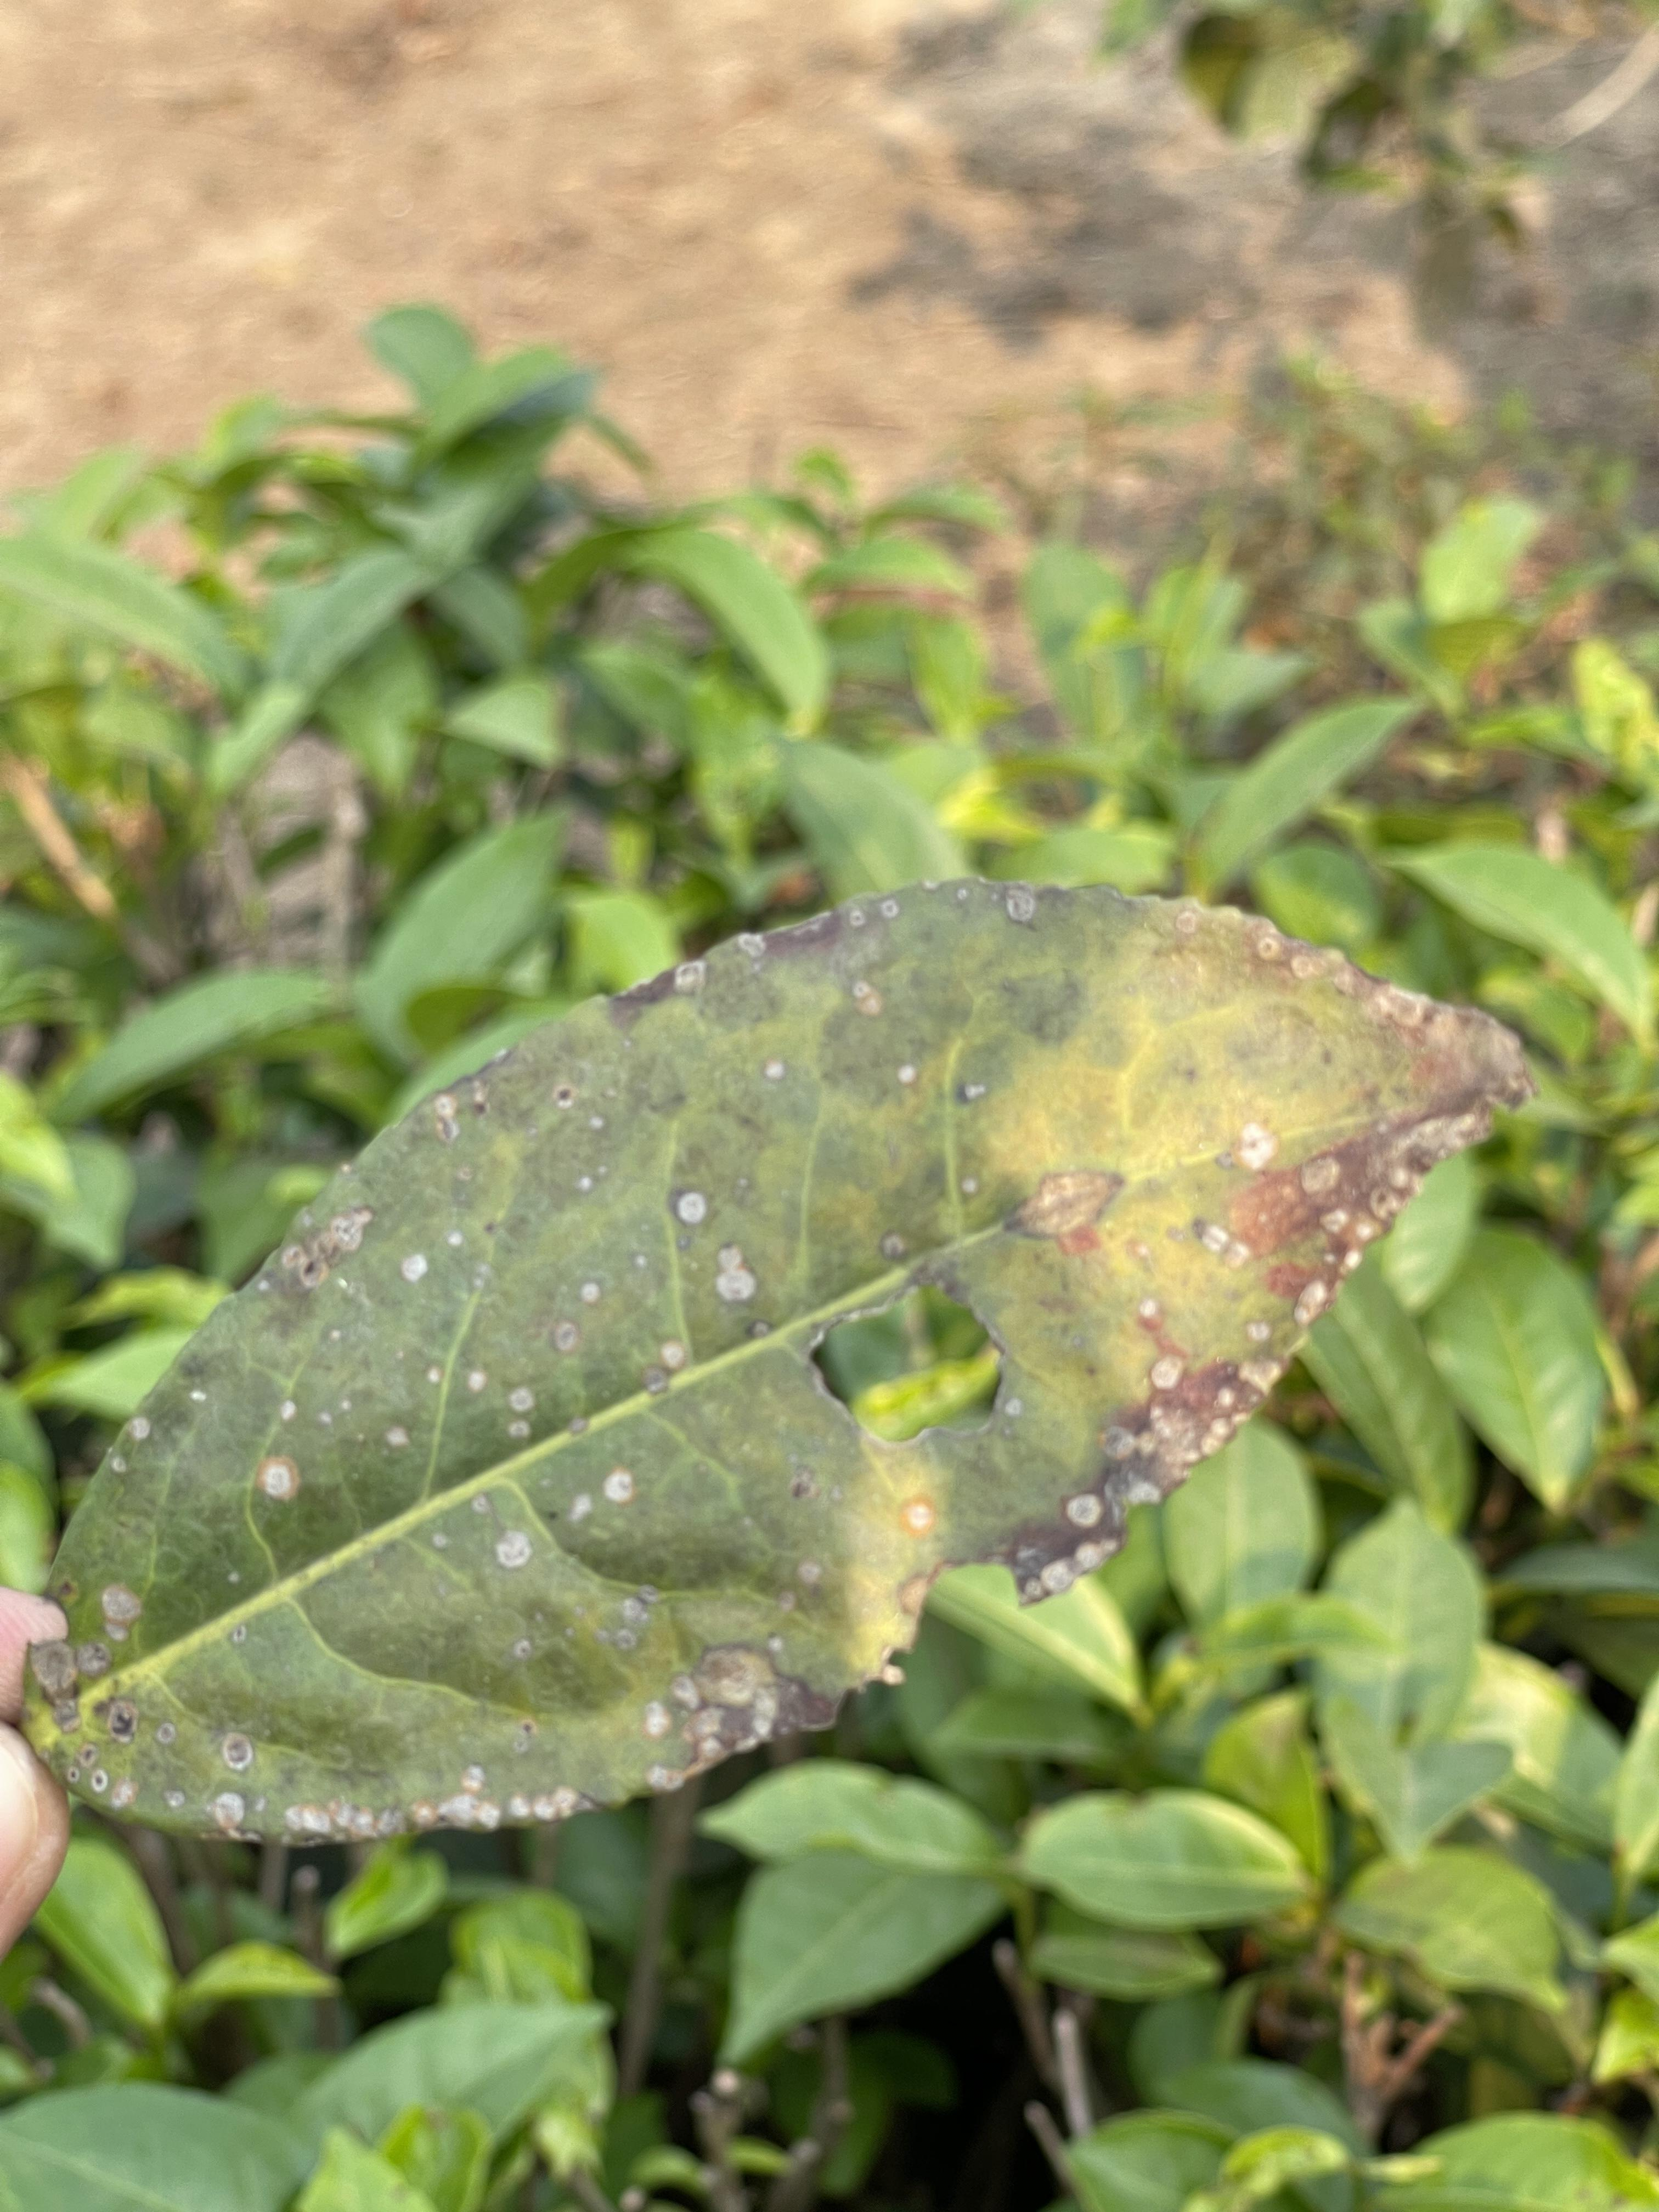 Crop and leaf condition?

tea, red rust
